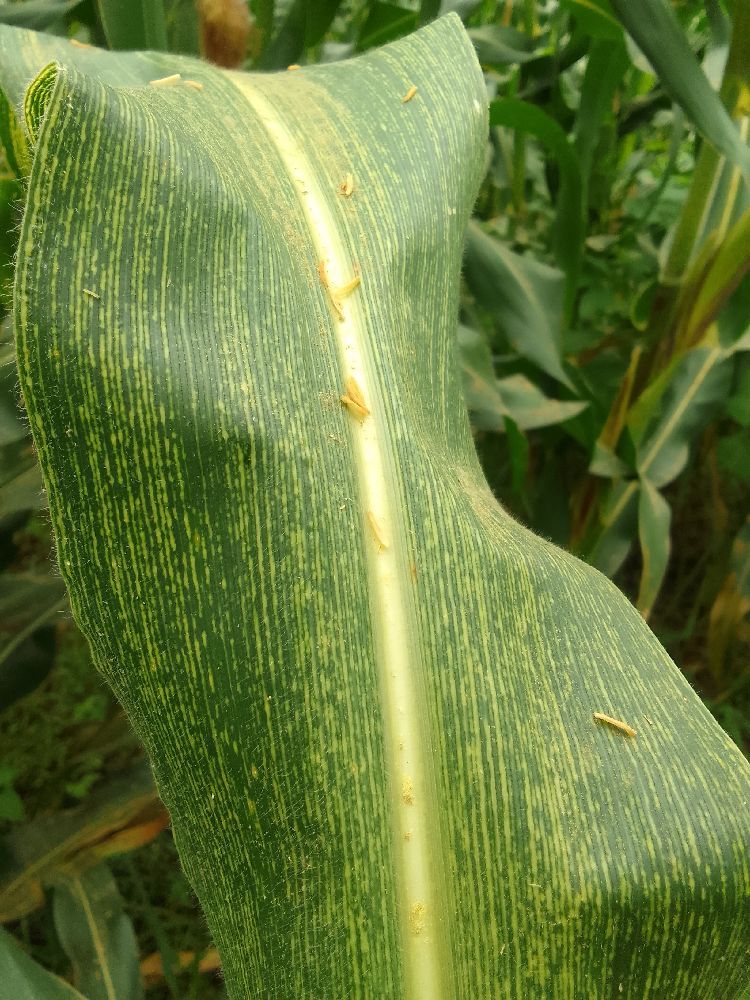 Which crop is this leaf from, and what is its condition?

maize, maize streak virus
